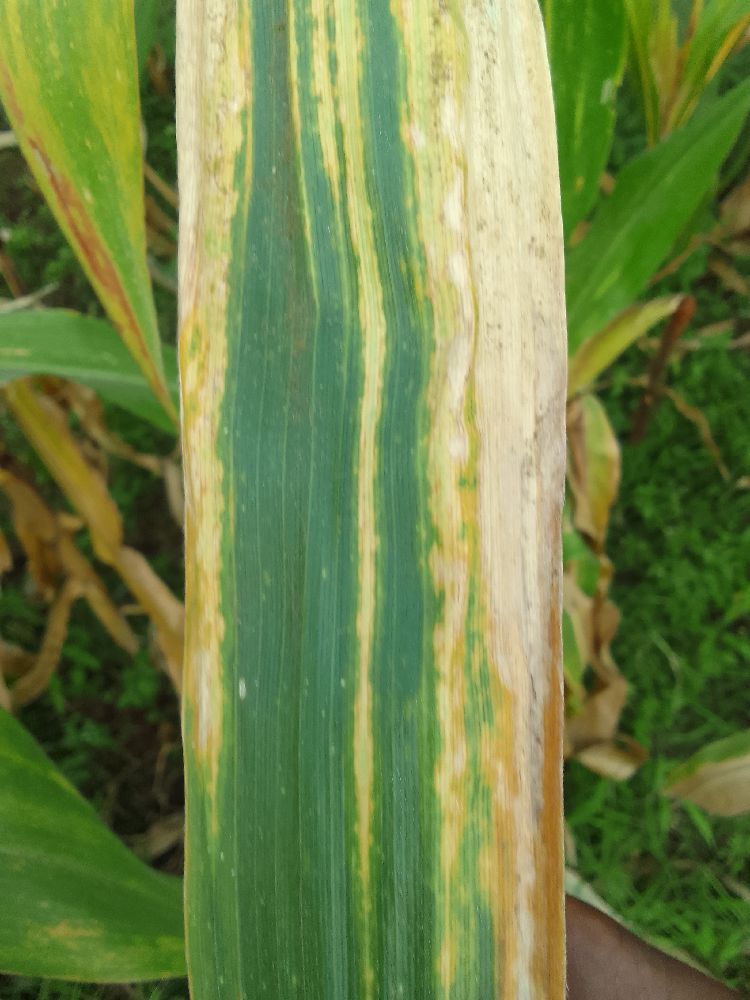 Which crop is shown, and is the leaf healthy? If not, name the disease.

maize, maize lethal necrosis
